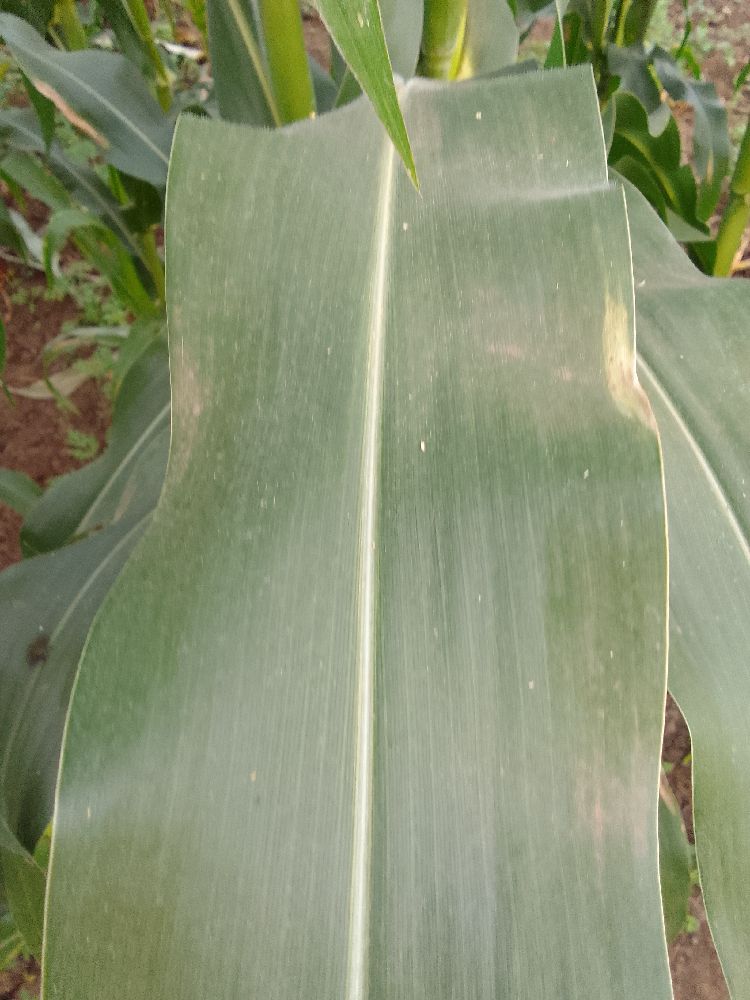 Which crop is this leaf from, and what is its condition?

maize, healthy
